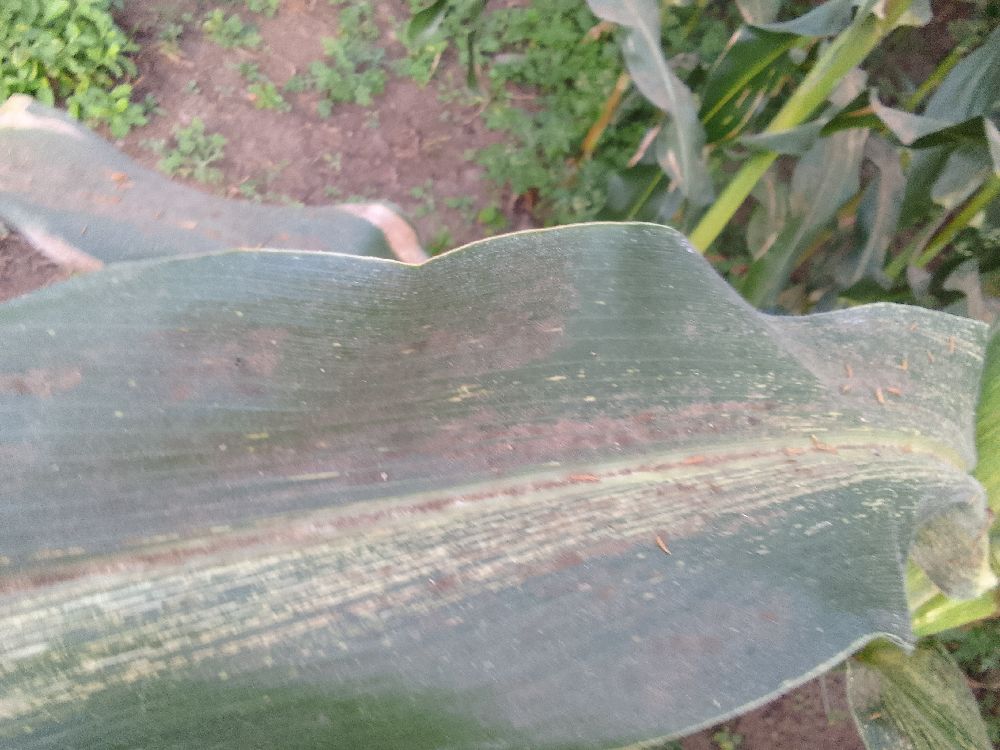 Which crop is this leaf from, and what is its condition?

maize, maize streak virus
